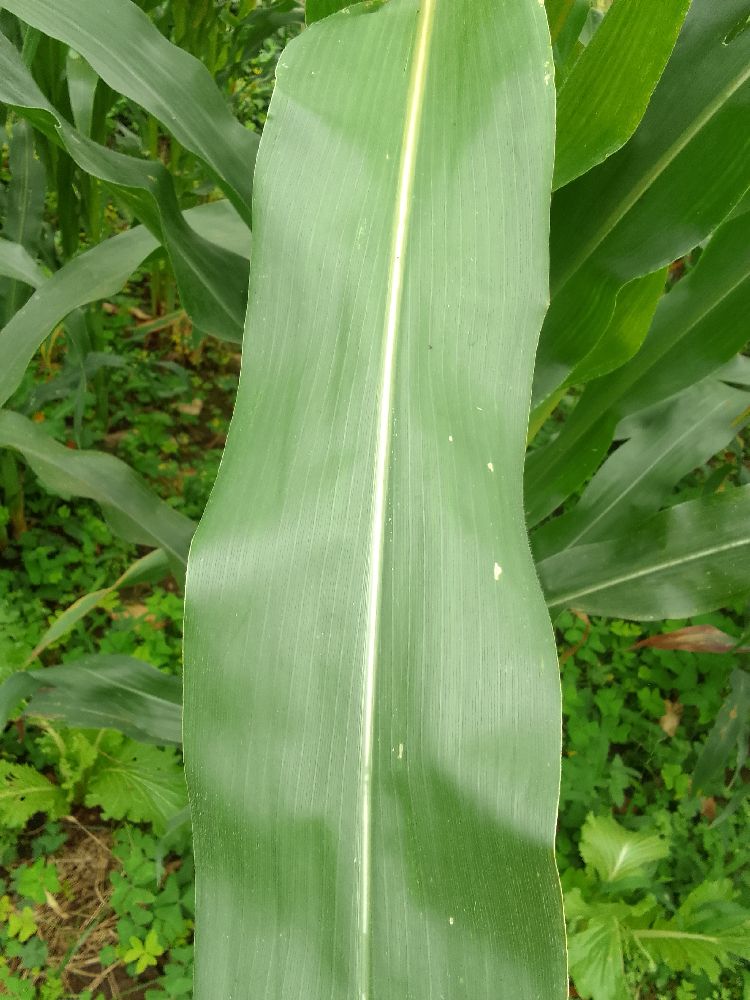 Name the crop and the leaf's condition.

maize, healthy
